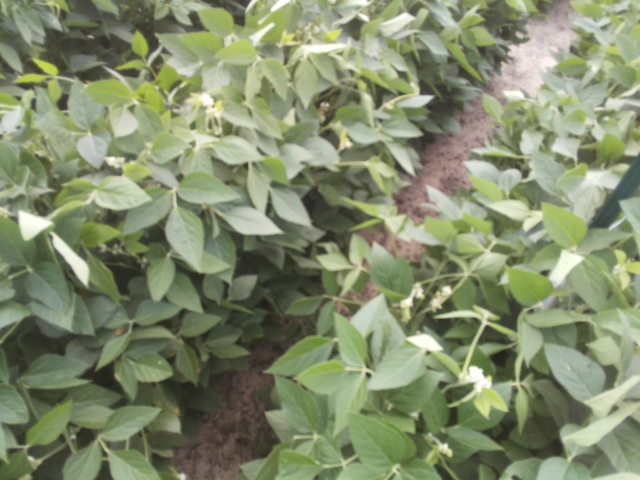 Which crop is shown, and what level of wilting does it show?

soybean, leaves with no wilting
